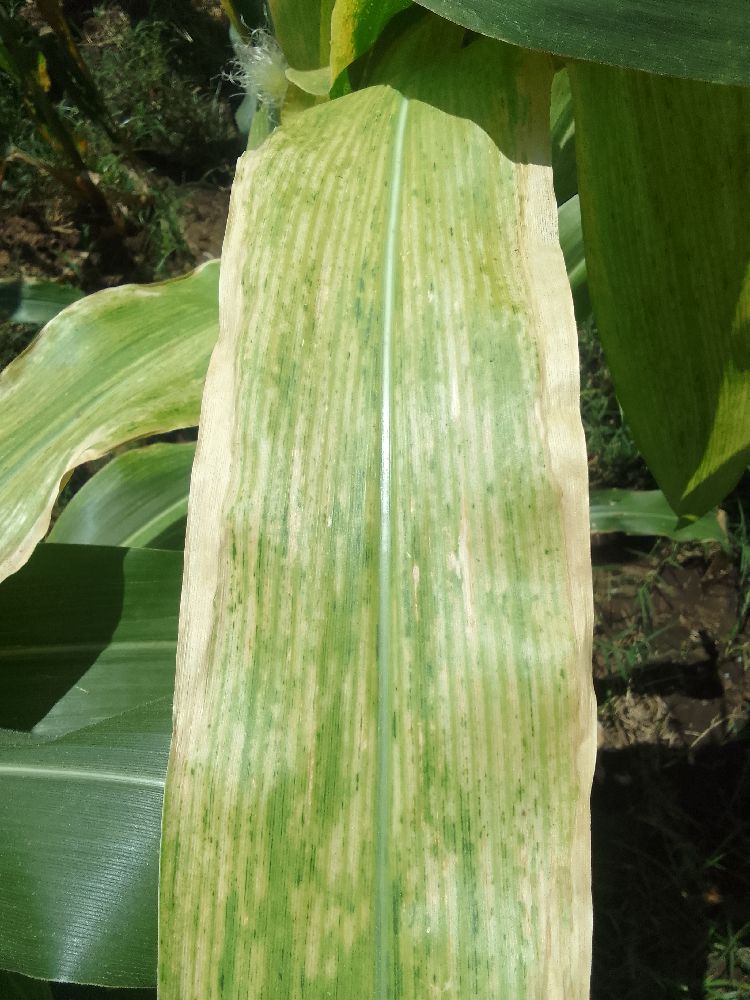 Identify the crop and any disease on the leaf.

maize, maize lethal necrosis
